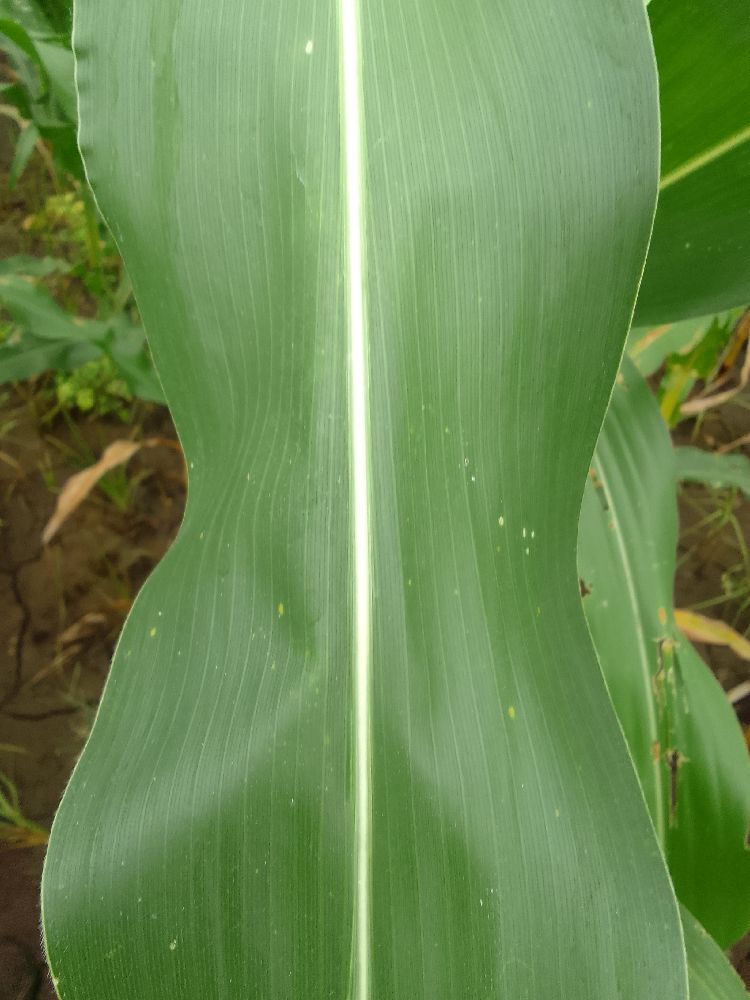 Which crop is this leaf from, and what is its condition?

maize, healthy
